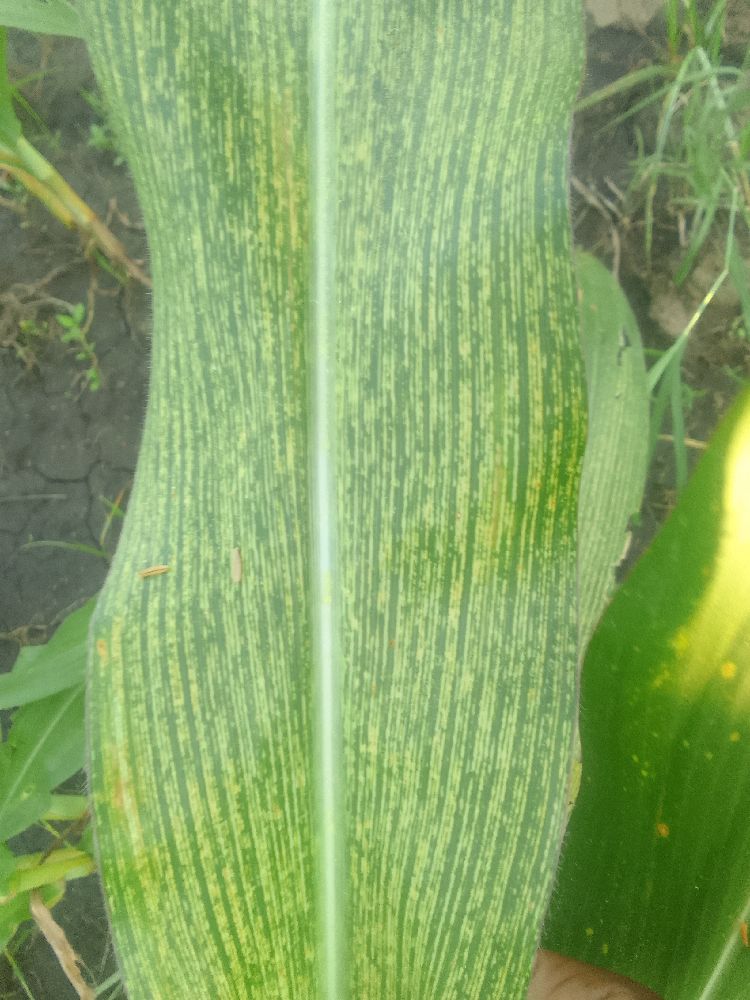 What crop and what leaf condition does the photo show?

maize, maize streak virus
